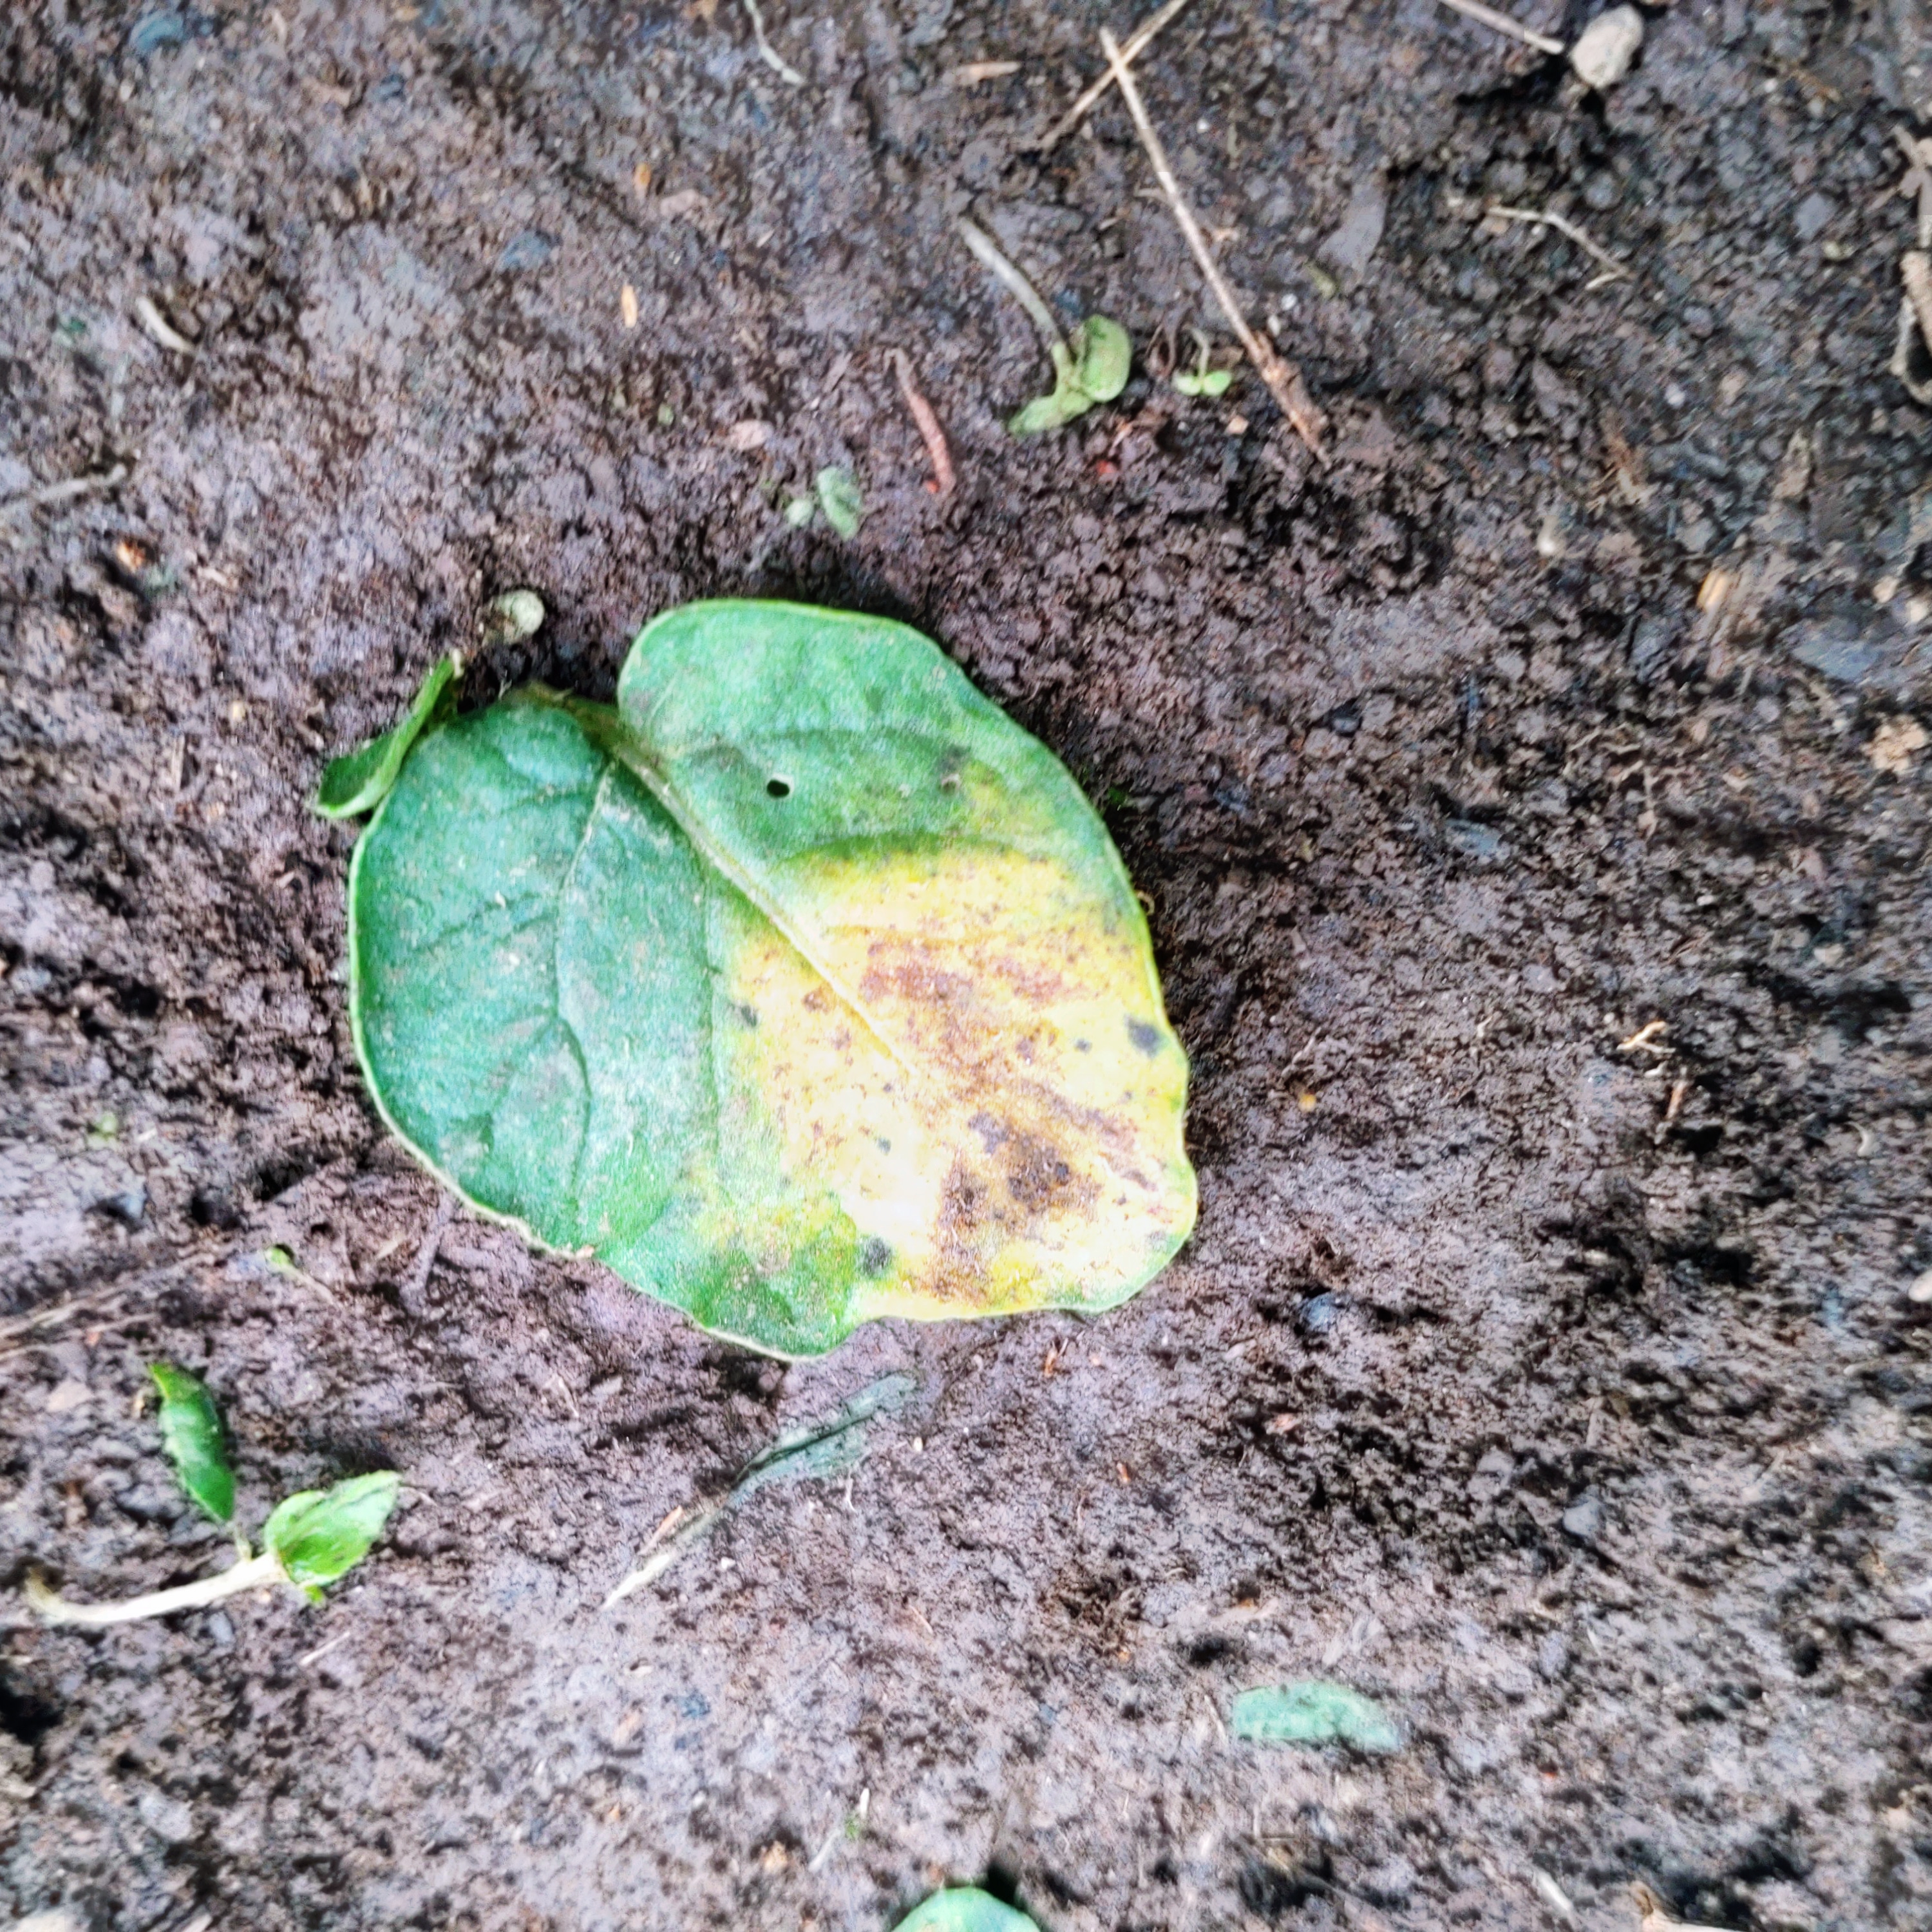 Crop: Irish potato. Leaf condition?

late blight
